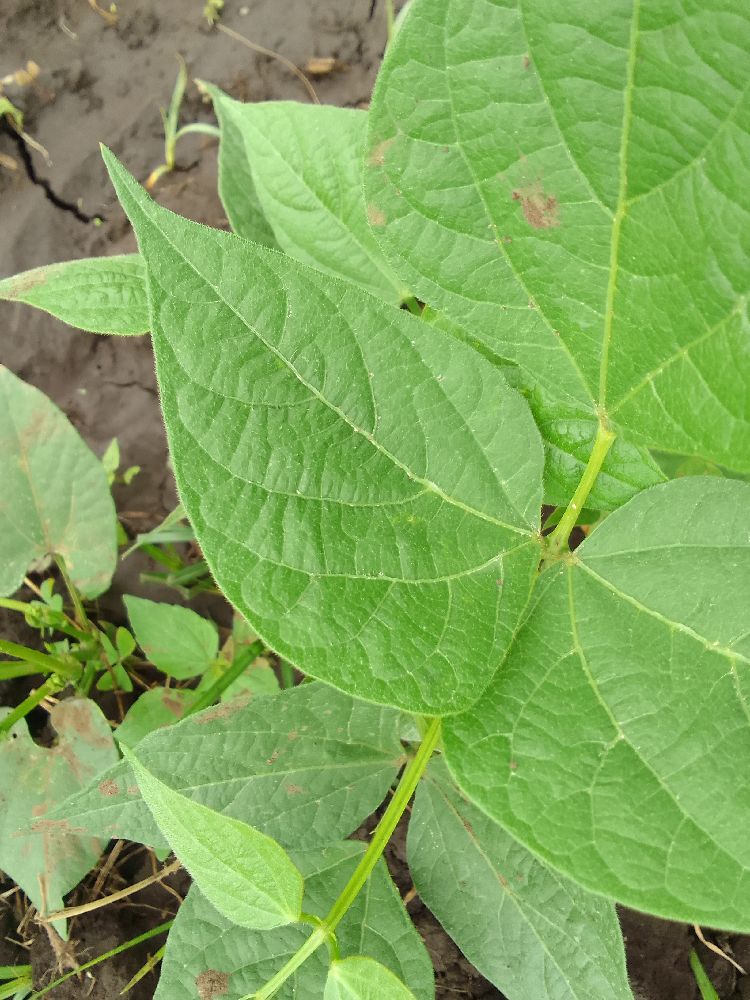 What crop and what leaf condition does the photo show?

common bean, healthy
